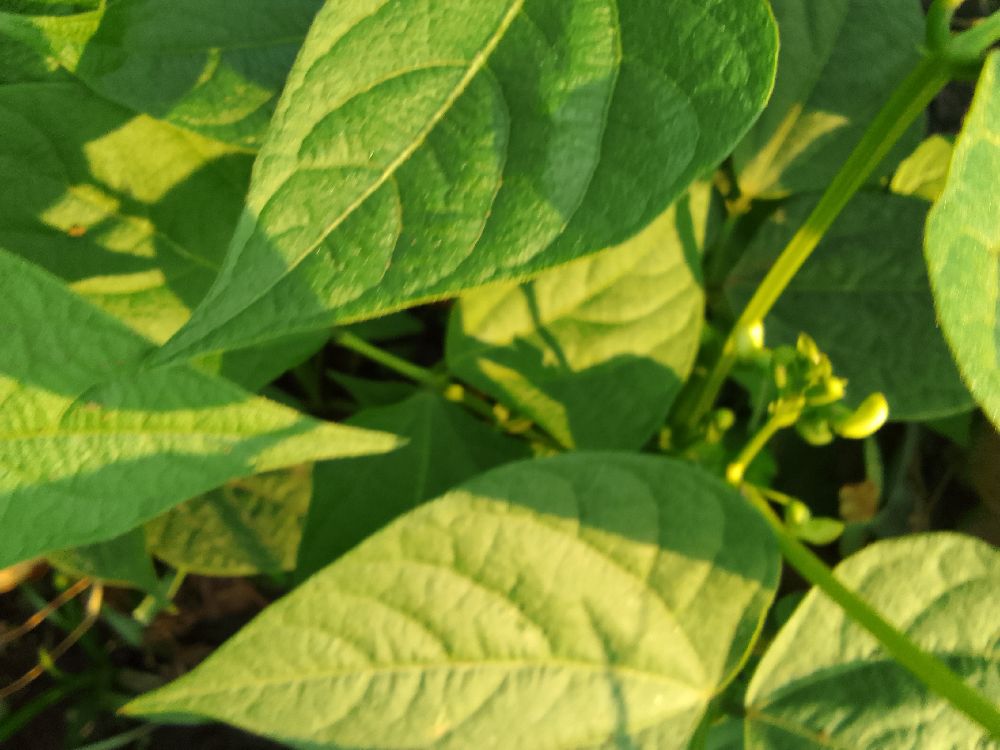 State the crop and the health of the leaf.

common bean, healthy
